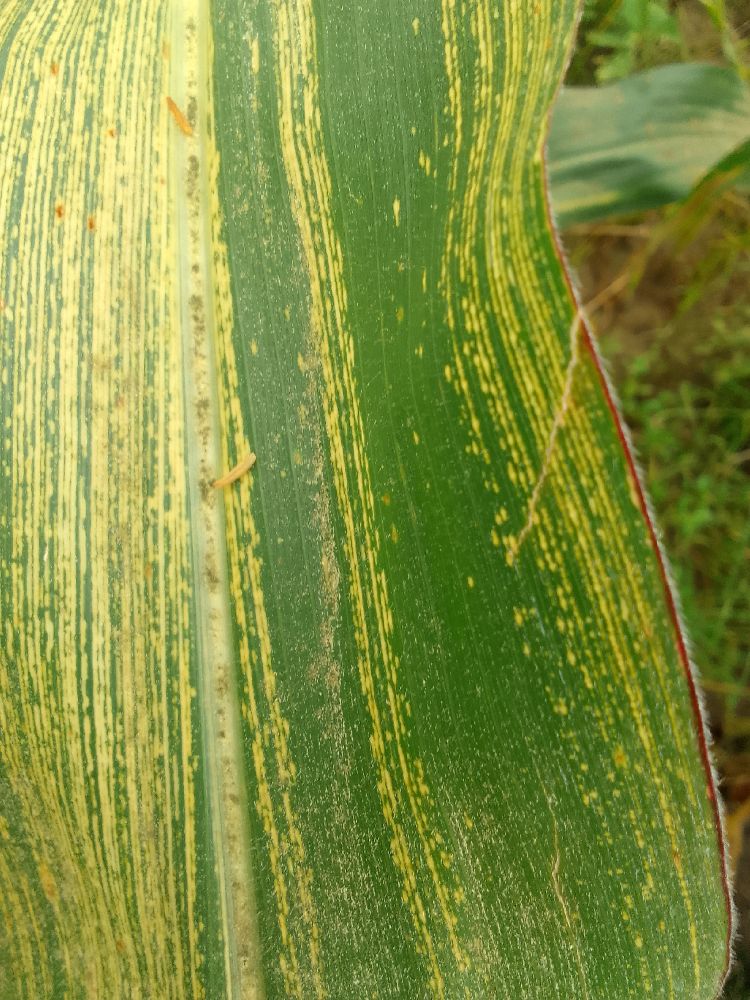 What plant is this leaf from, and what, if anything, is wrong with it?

maize, maize streak virus
